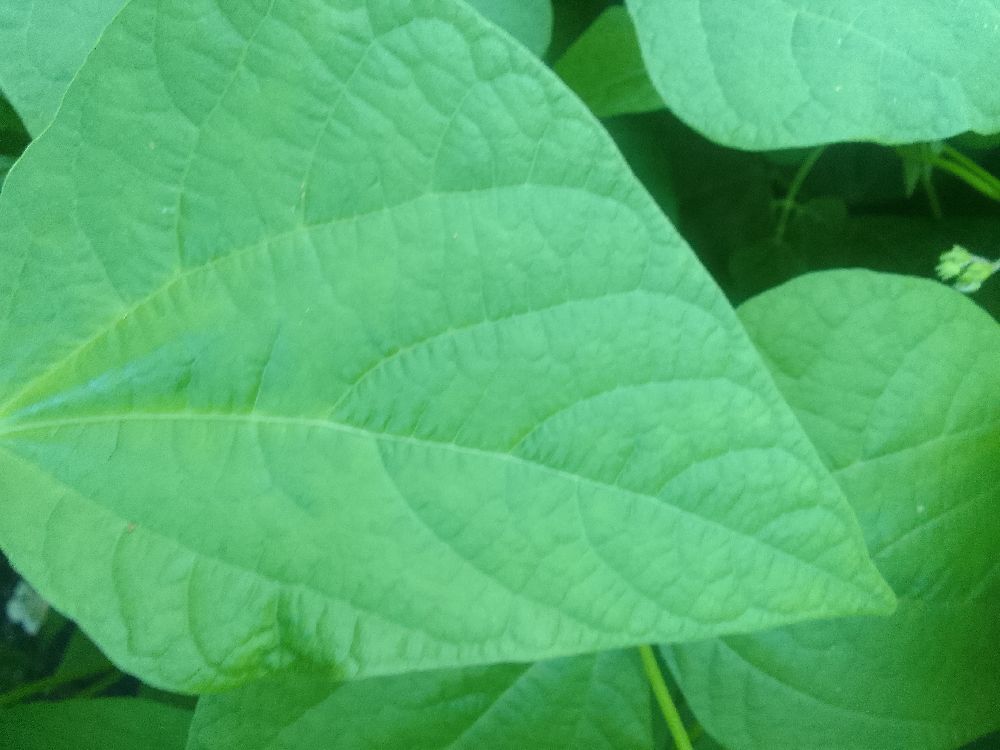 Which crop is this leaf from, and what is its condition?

common bean, healthy
